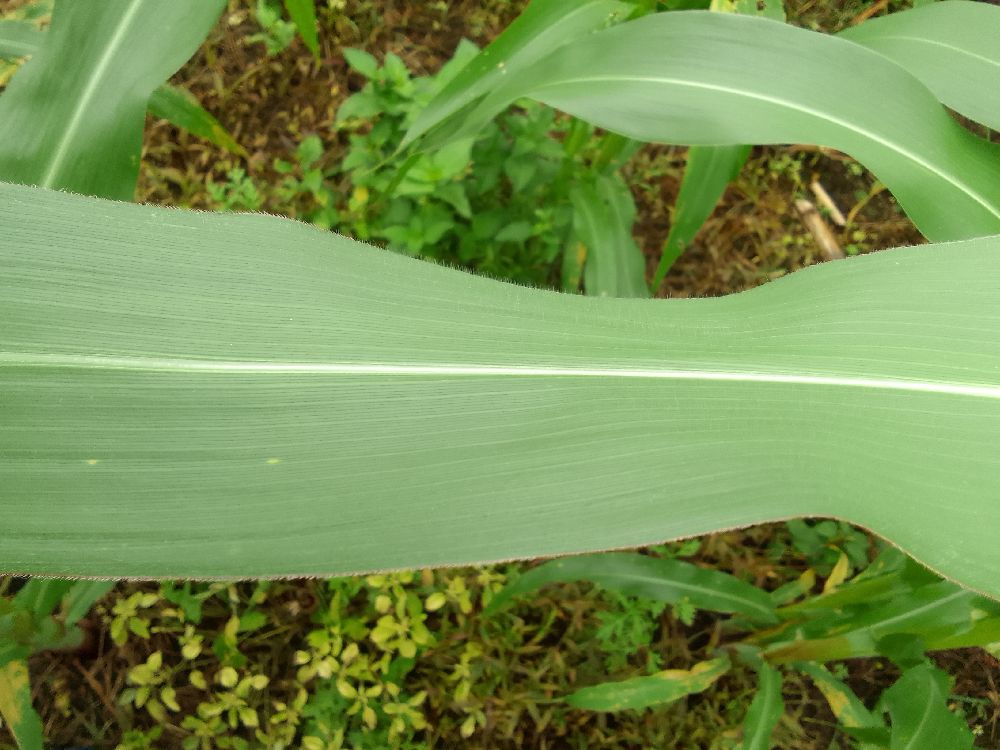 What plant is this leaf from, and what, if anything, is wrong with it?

maize, healthy
